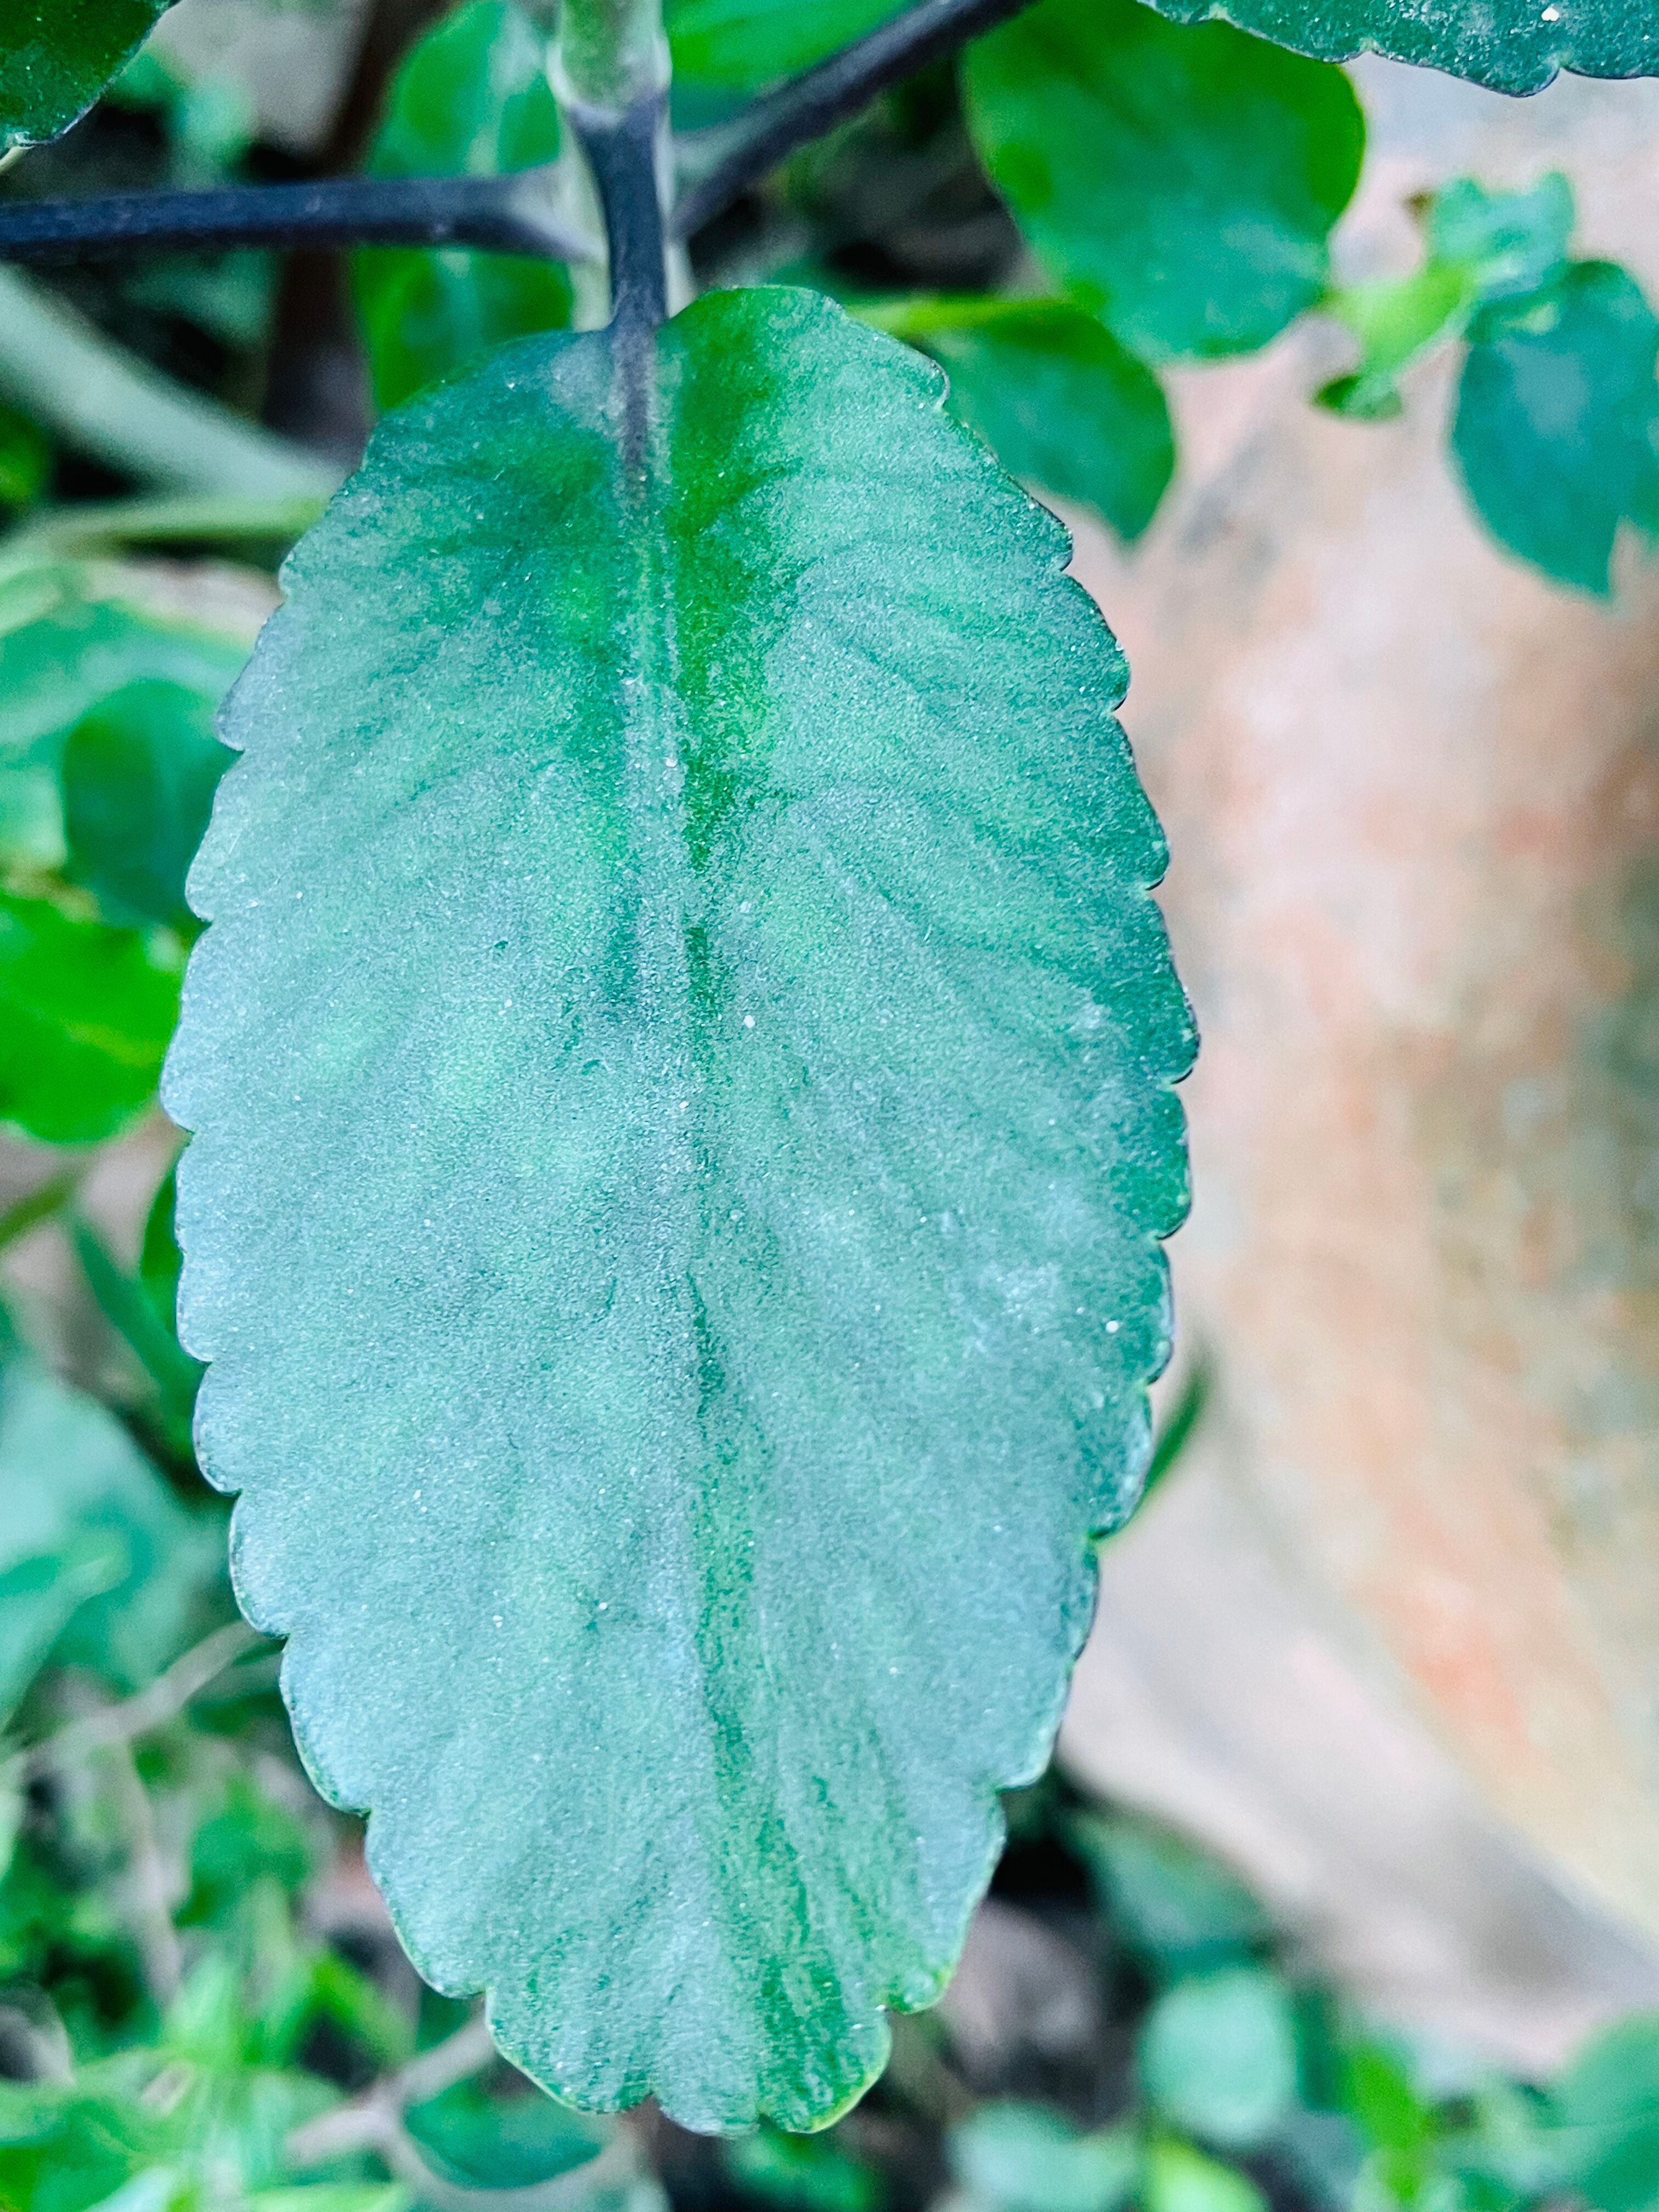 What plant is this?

pathorkuci
